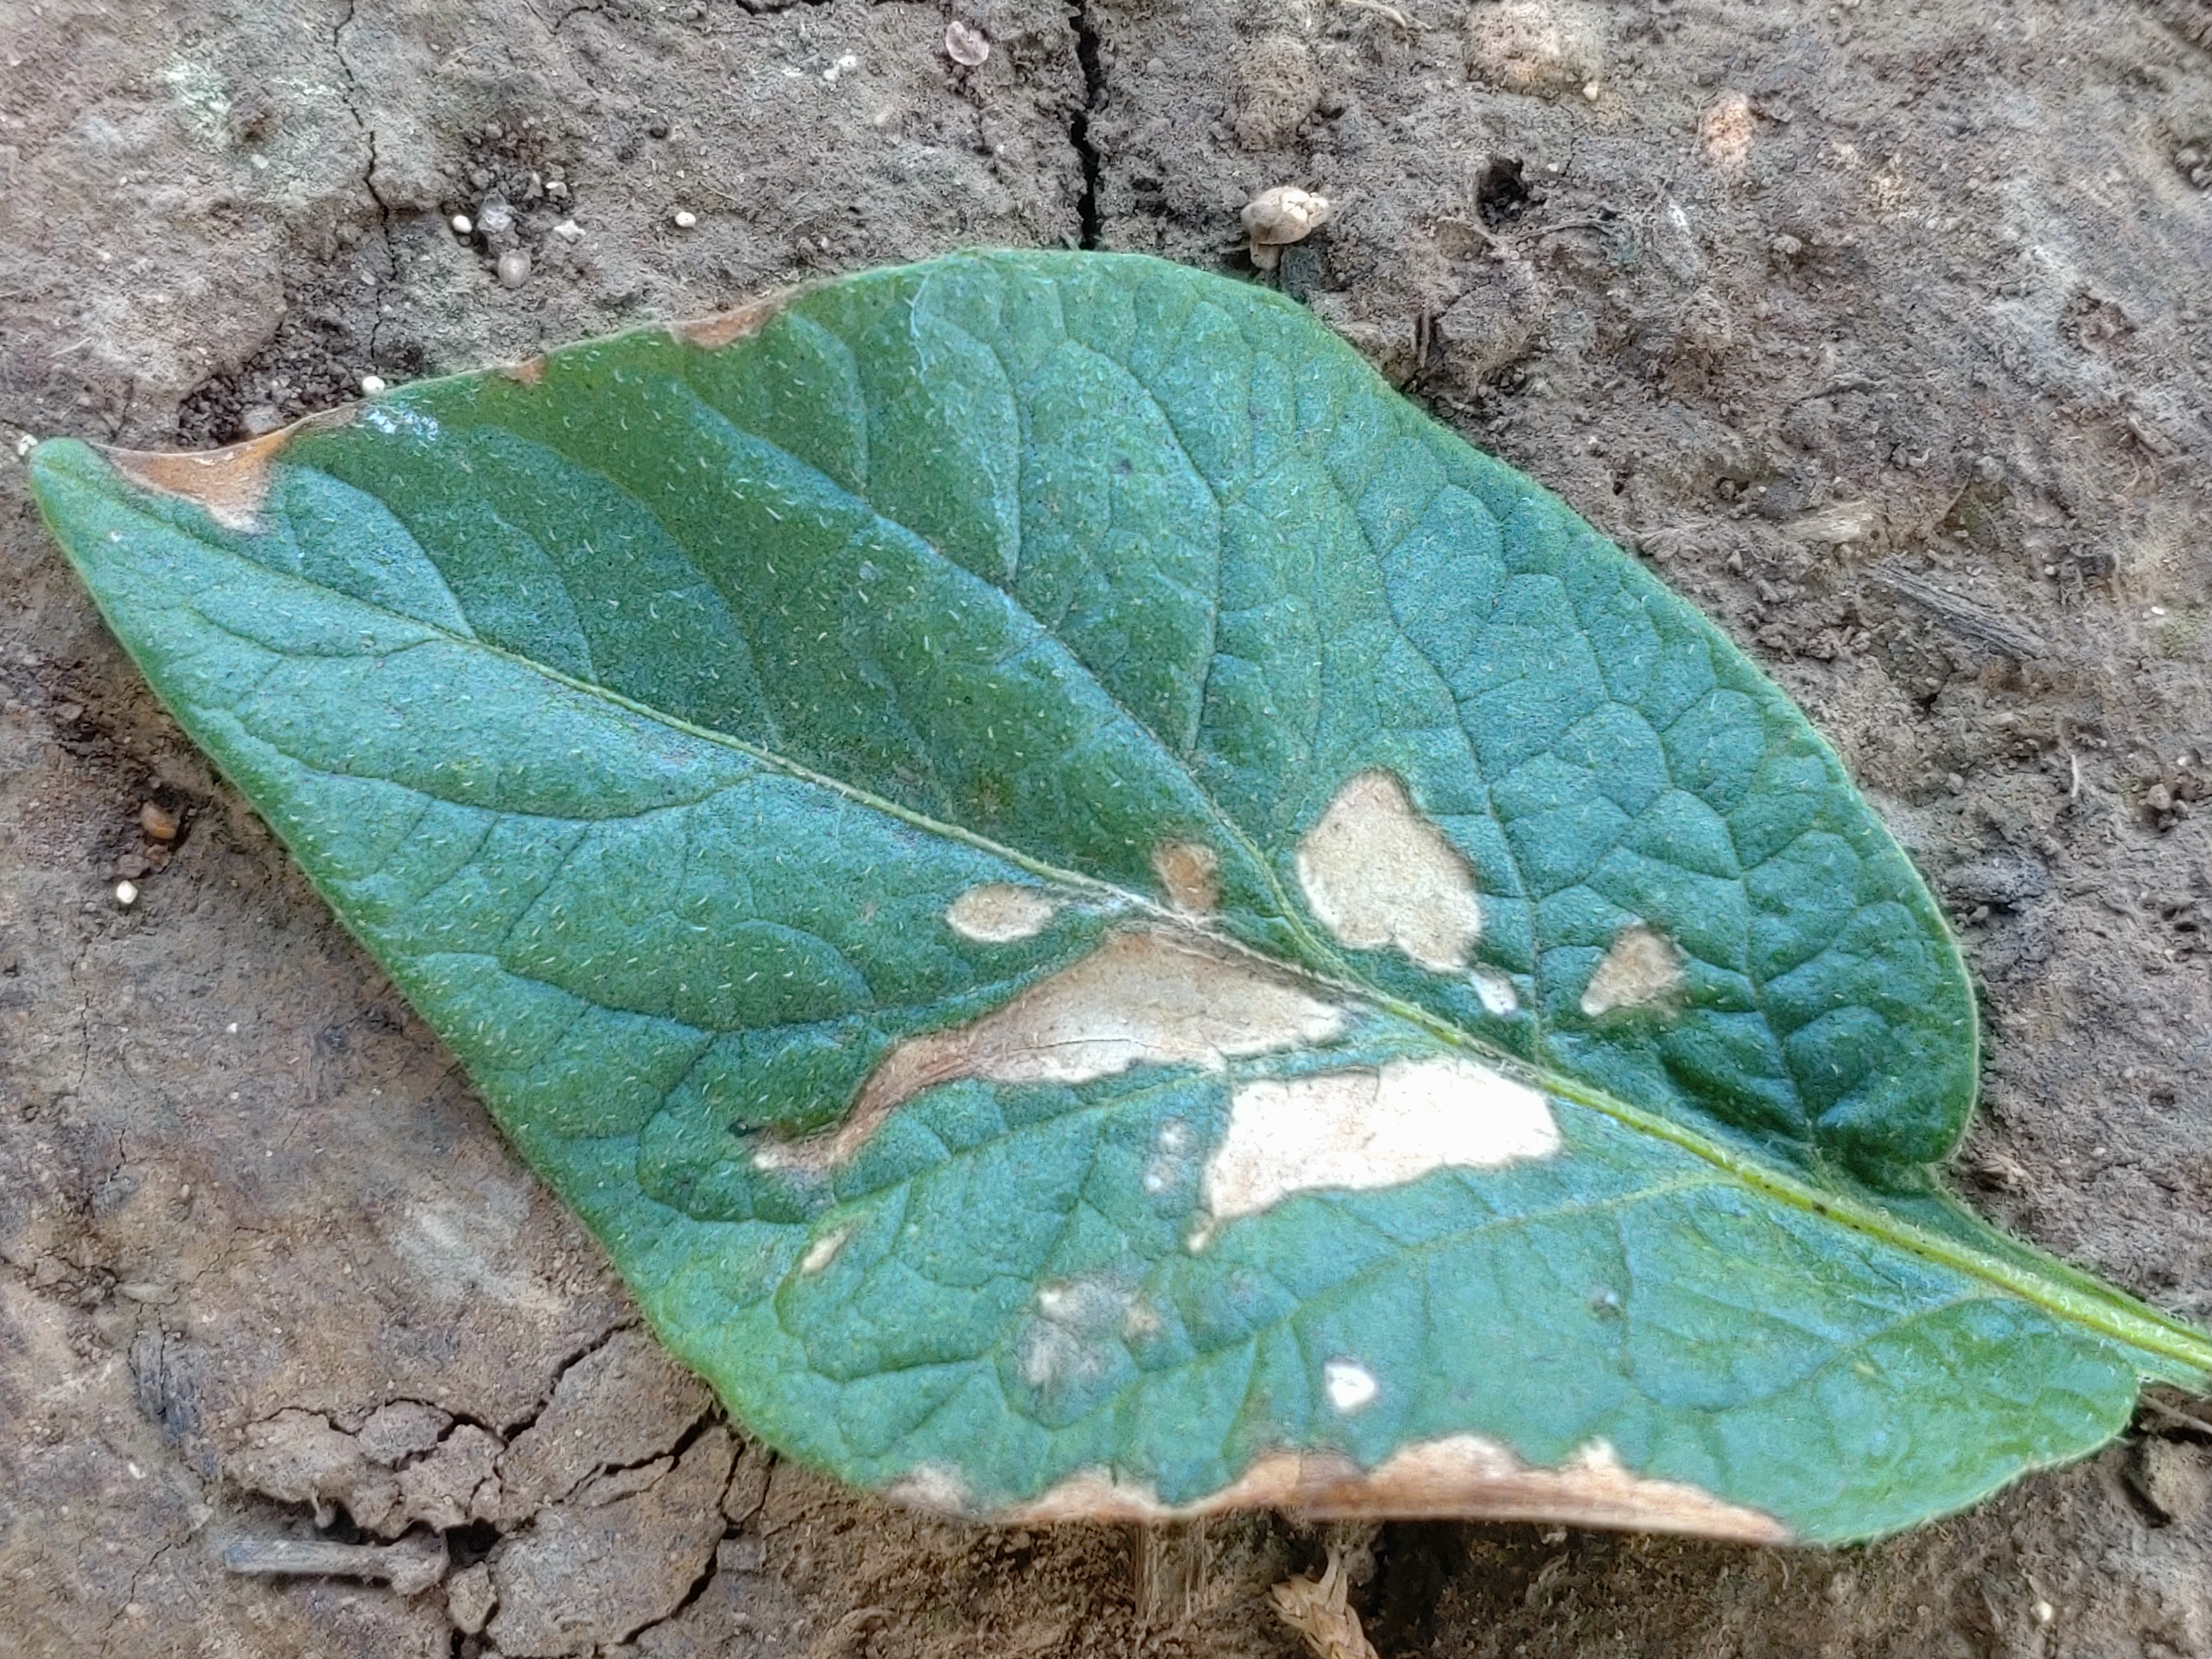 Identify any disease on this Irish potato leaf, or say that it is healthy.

early blight
